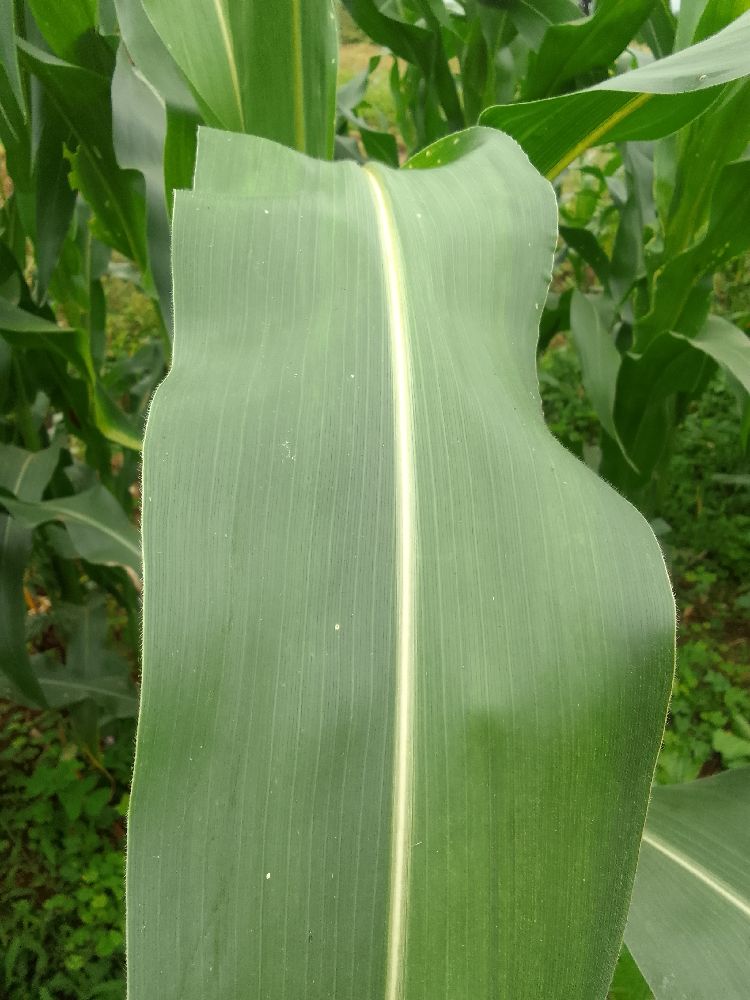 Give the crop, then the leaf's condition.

maize, healthy
